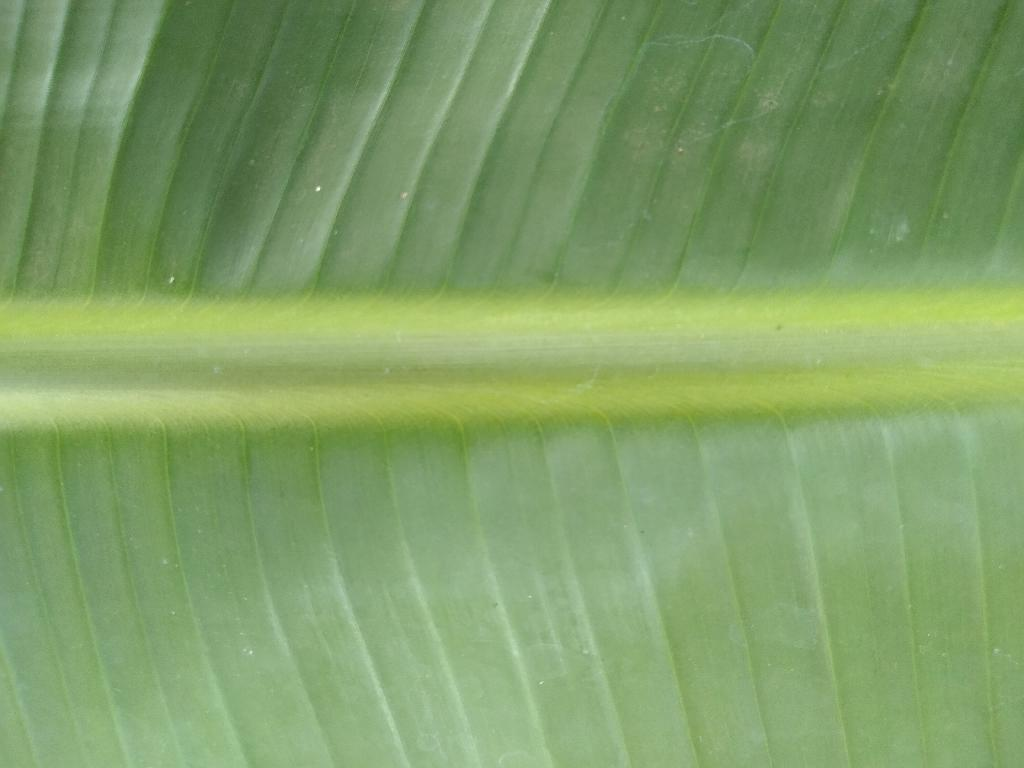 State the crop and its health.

banana, healthy
